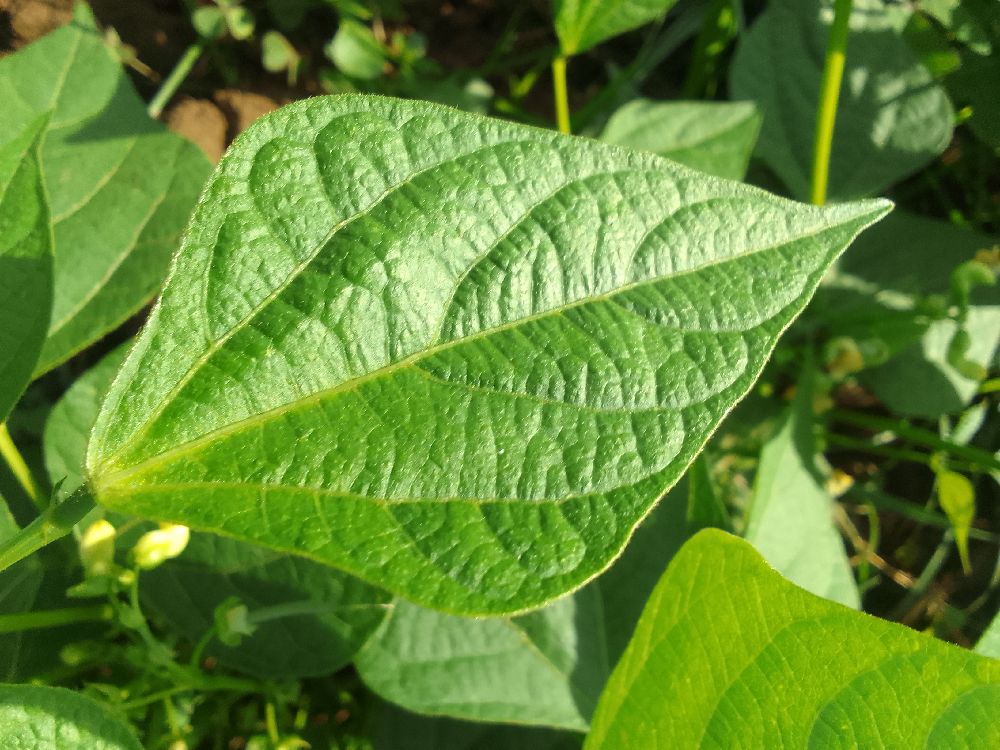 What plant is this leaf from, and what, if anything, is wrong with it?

common bean, healthy
